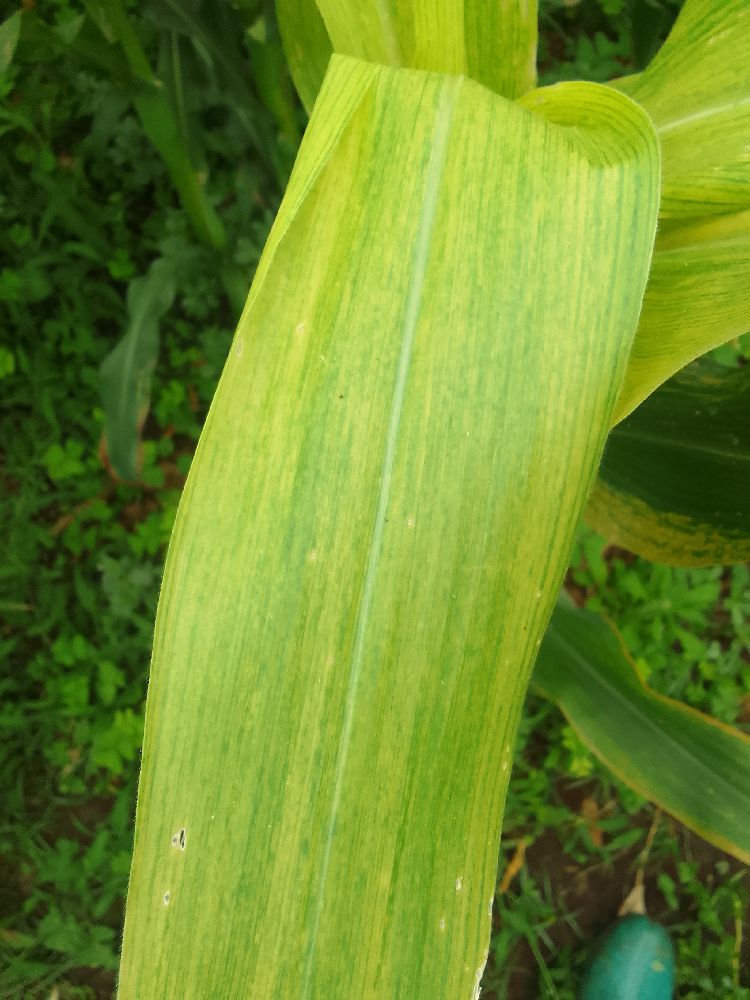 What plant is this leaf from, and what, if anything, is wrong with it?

maize, maize lethal necrosis
